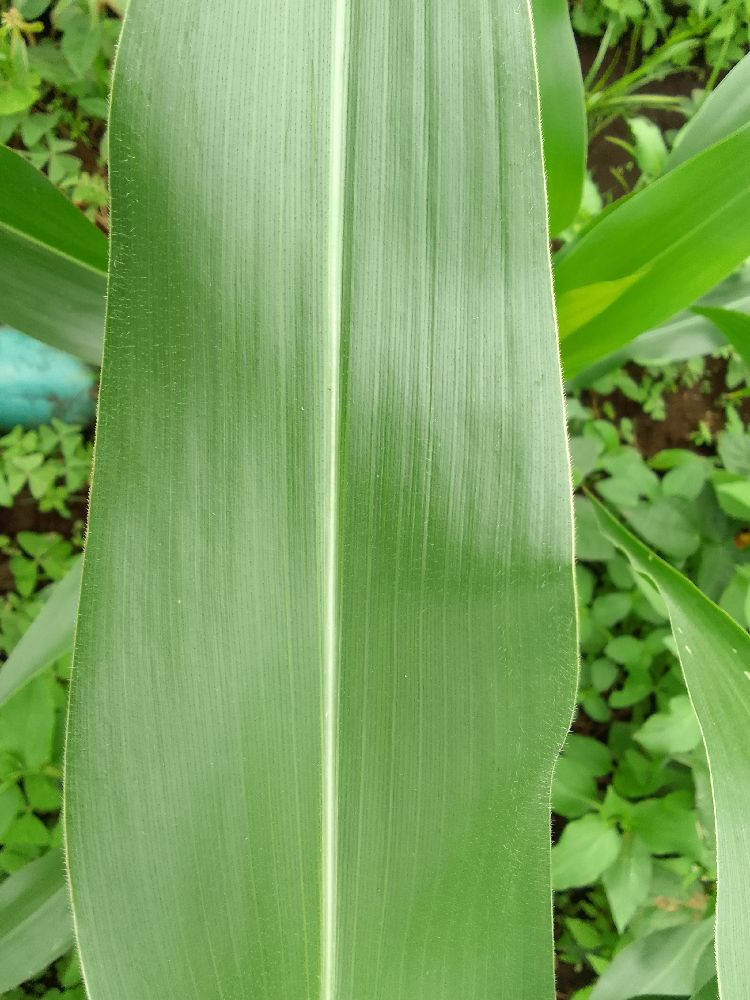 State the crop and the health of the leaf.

maize, healthy
